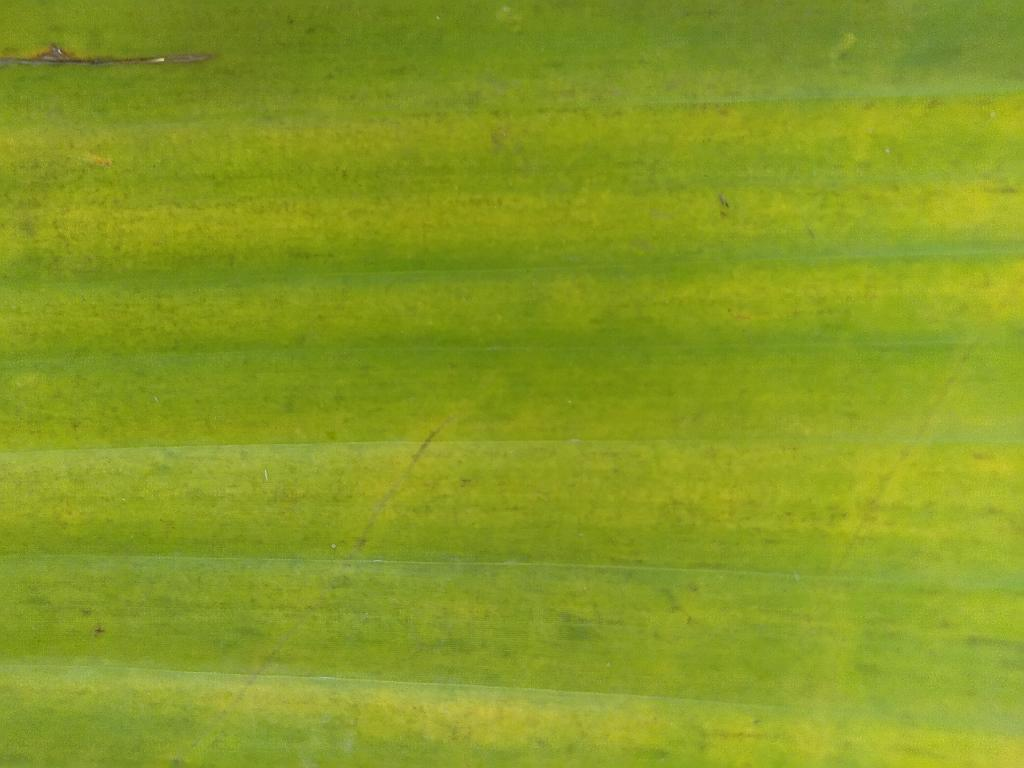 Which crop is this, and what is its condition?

banana, fusarium wilt race 1
